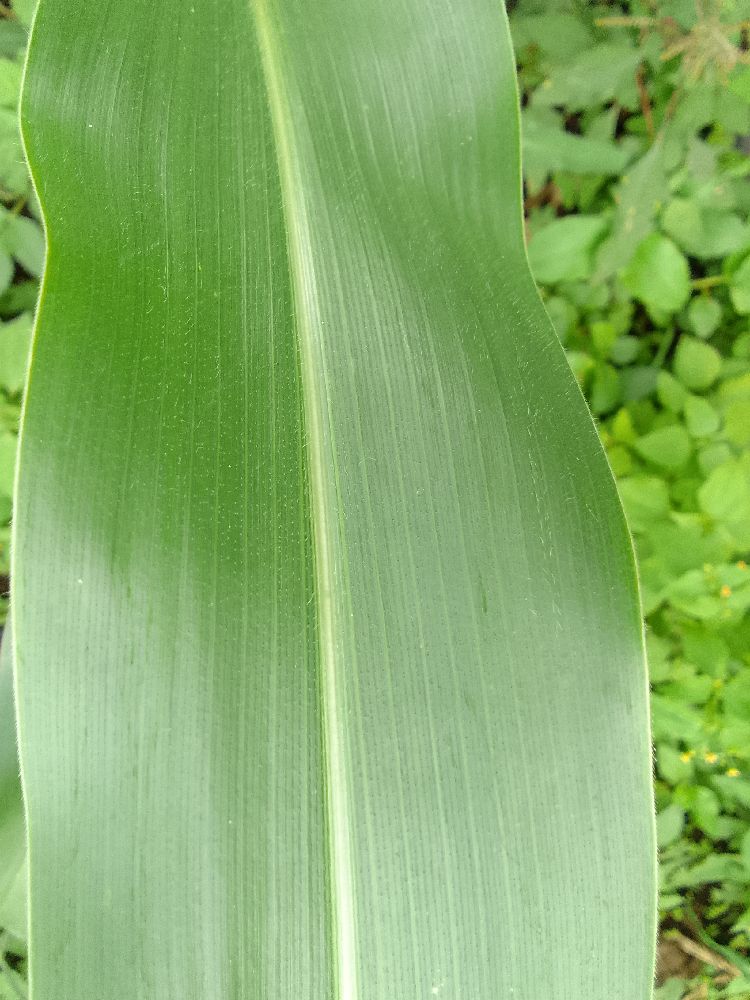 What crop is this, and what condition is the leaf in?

maize, healthy
